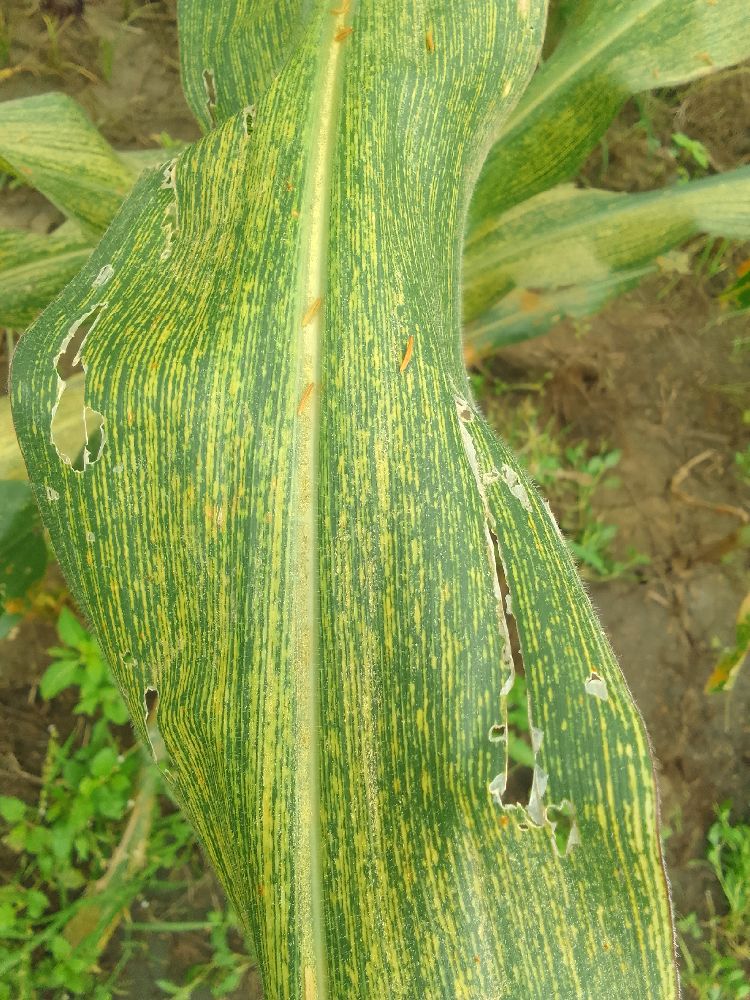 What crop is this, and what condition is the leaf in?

maize, maize streak virus
